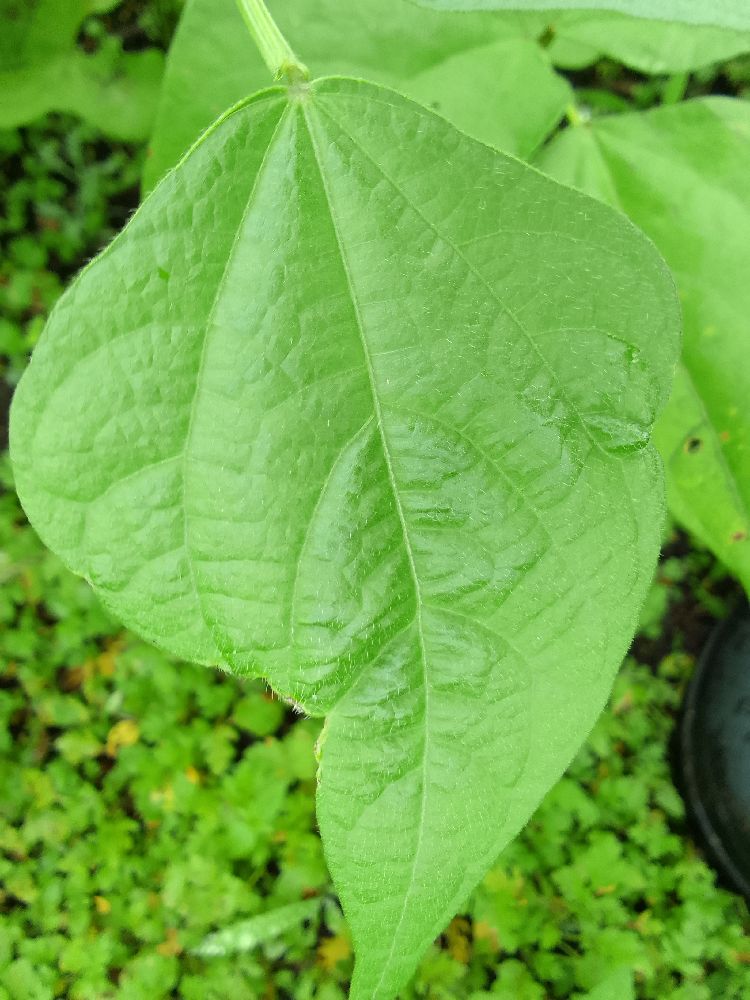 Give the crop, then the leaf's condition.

common bean, healthy
